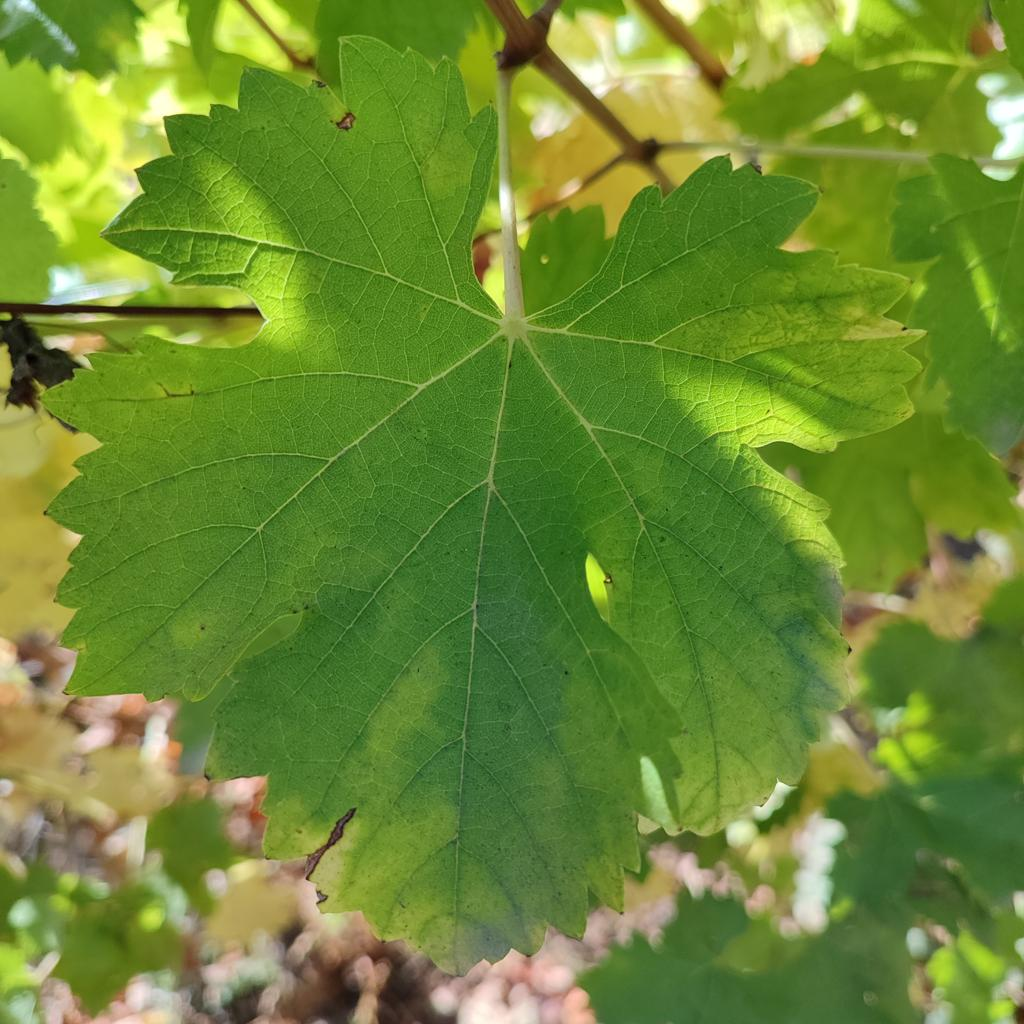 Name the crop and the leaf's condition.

grapevine, powdery mildew
